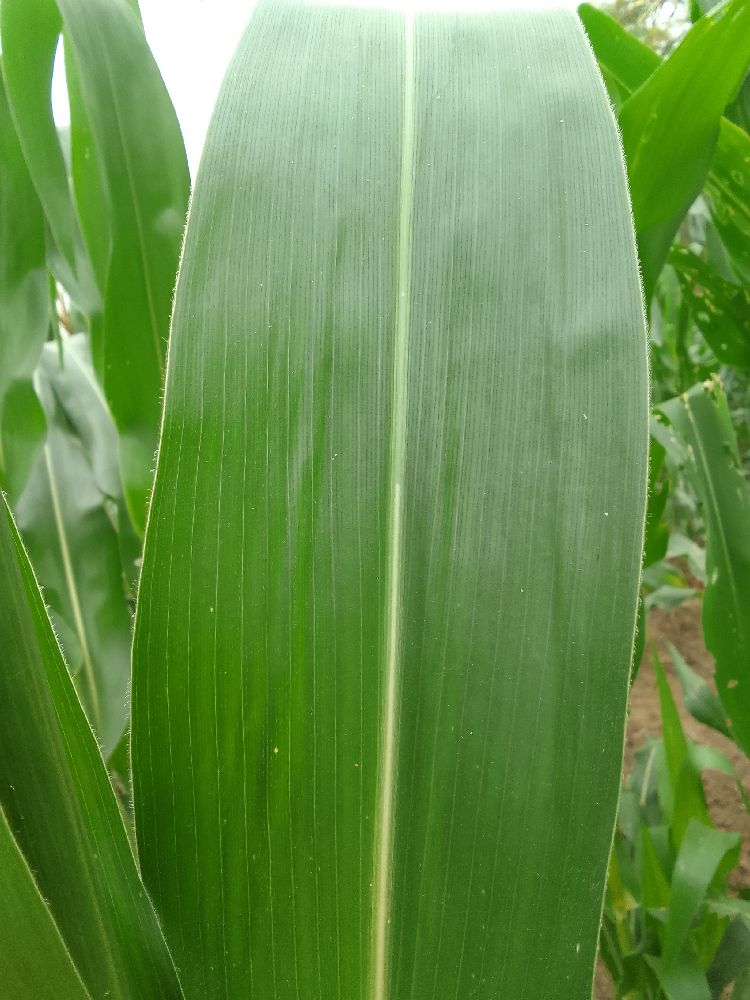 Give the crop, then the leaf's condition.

maize, healthy
